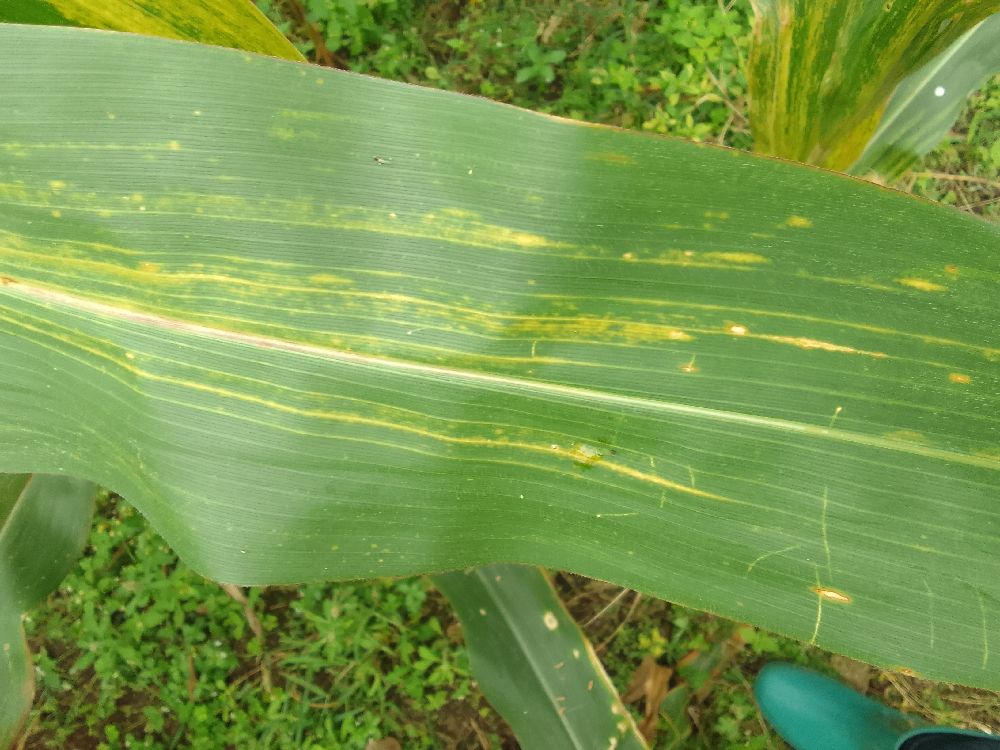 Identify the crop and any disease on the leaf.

maize, maize lethal necrosis
